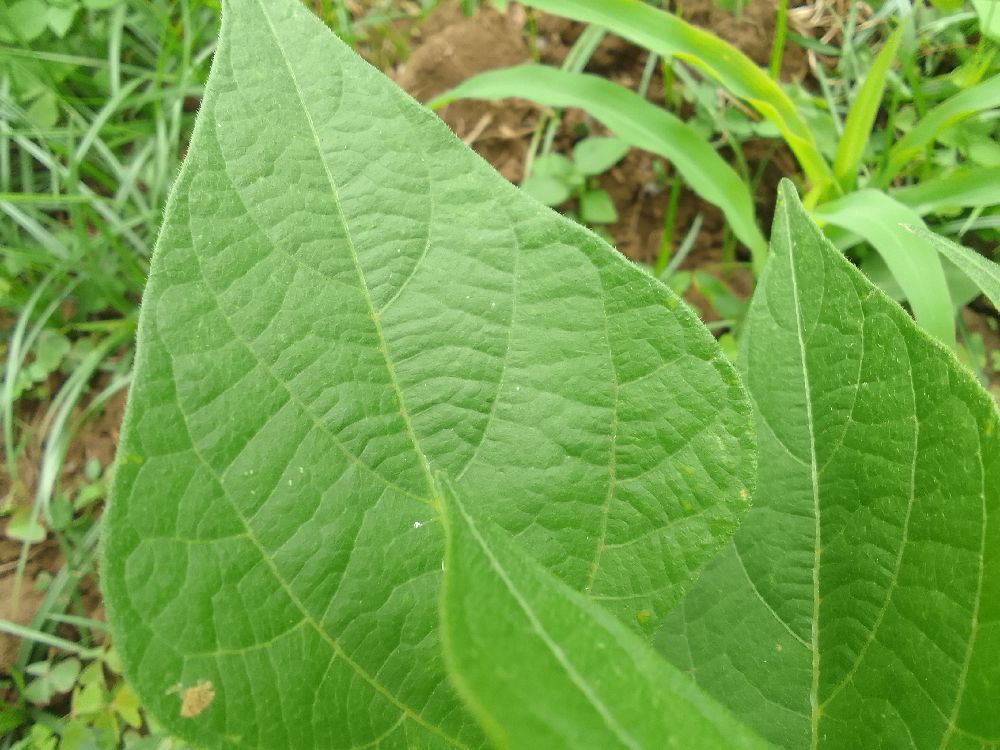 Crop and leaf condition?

common bean, healthy
